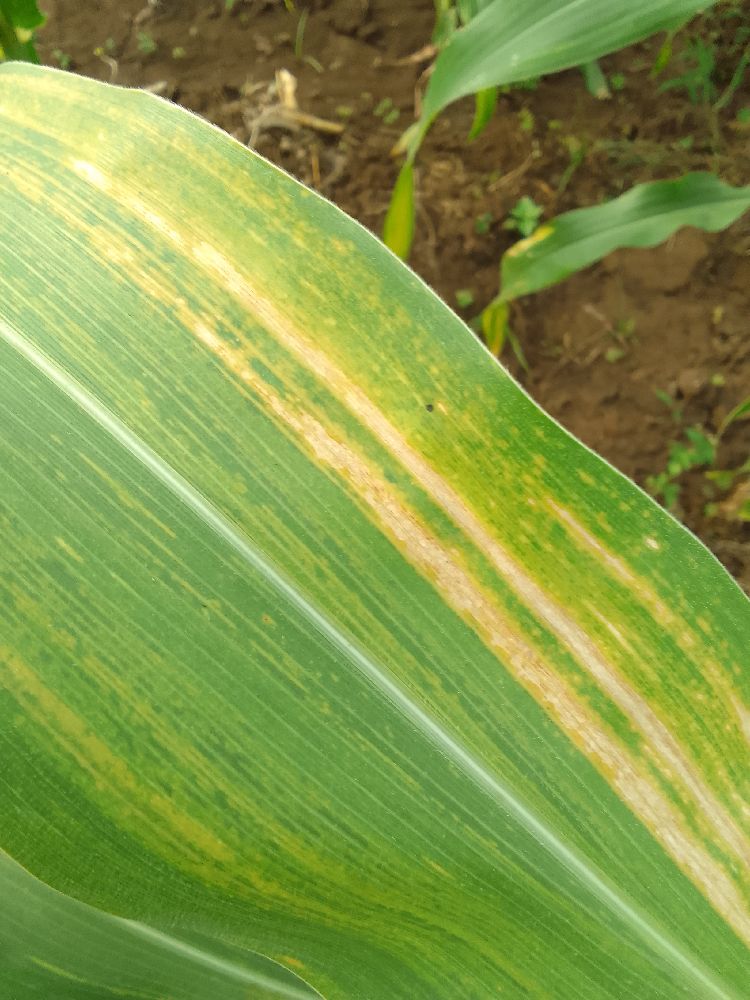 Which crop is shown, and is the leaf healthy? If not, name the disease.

maize, maize lethal necrosis
